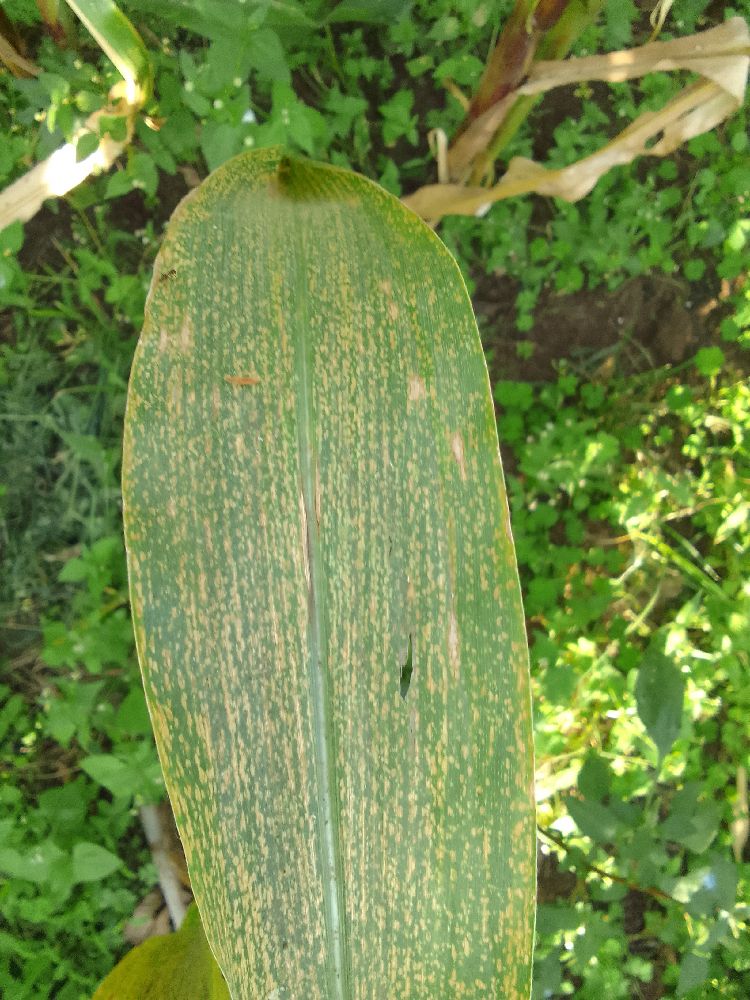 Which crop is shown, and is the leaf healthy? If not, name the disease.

maize, maize lethal necrosis
